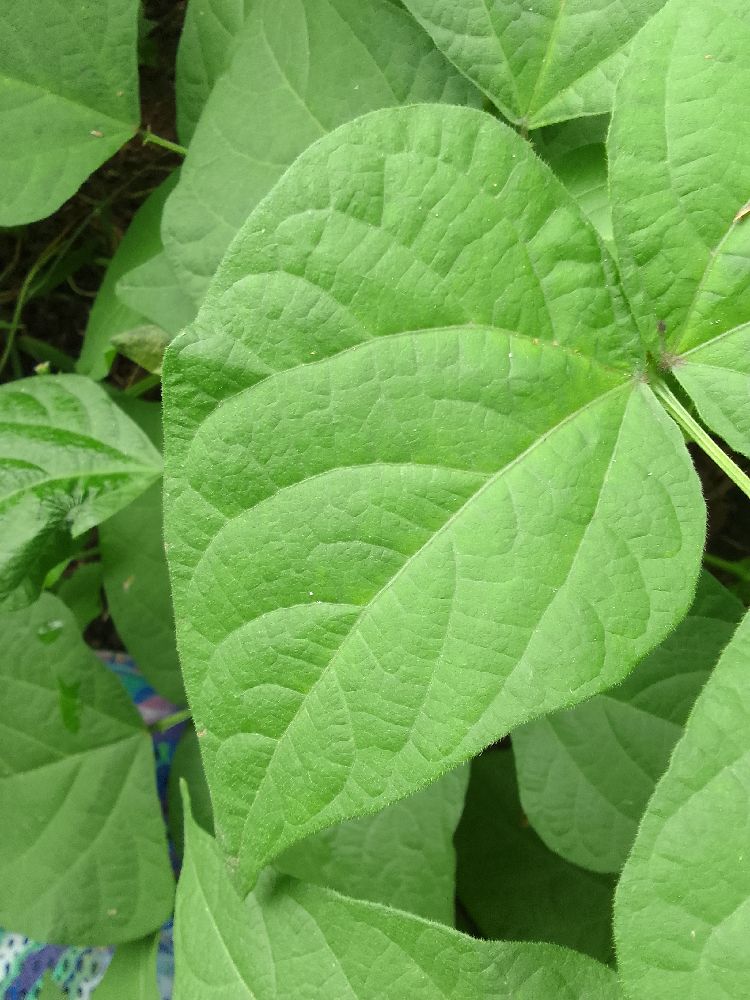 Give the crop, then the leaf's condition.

common bean, healthy
